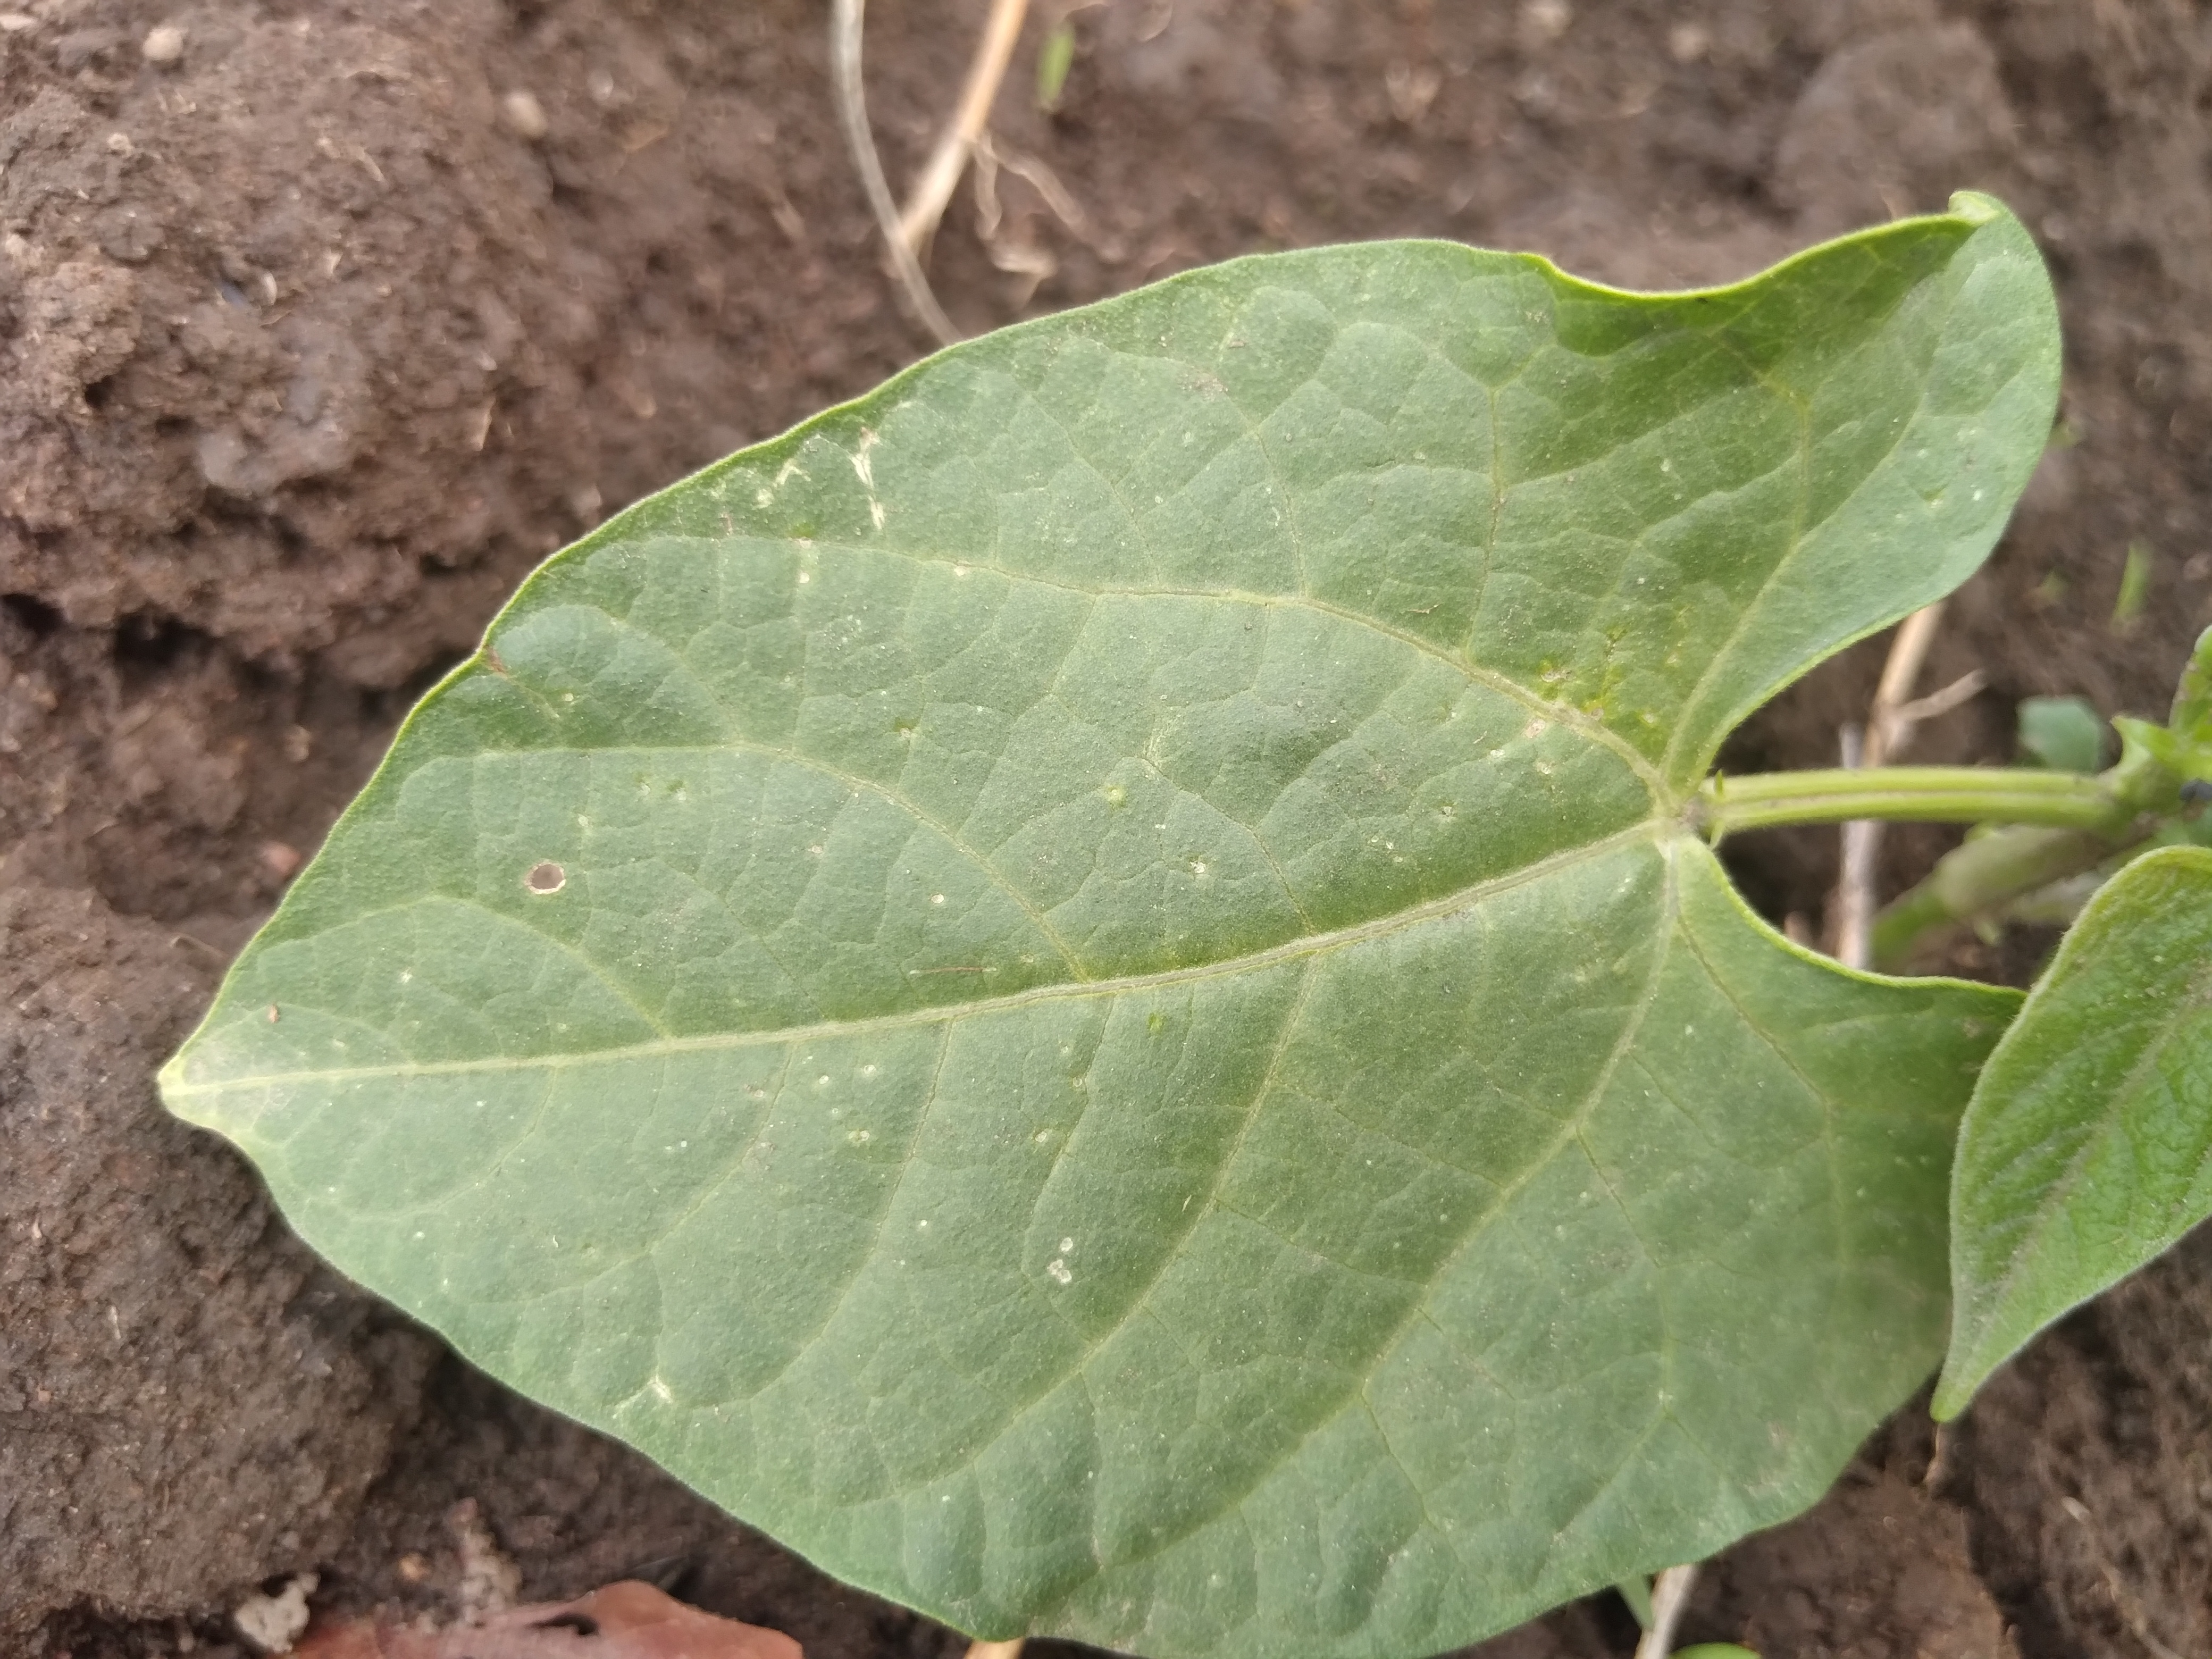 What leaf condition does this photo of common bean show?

healthy
